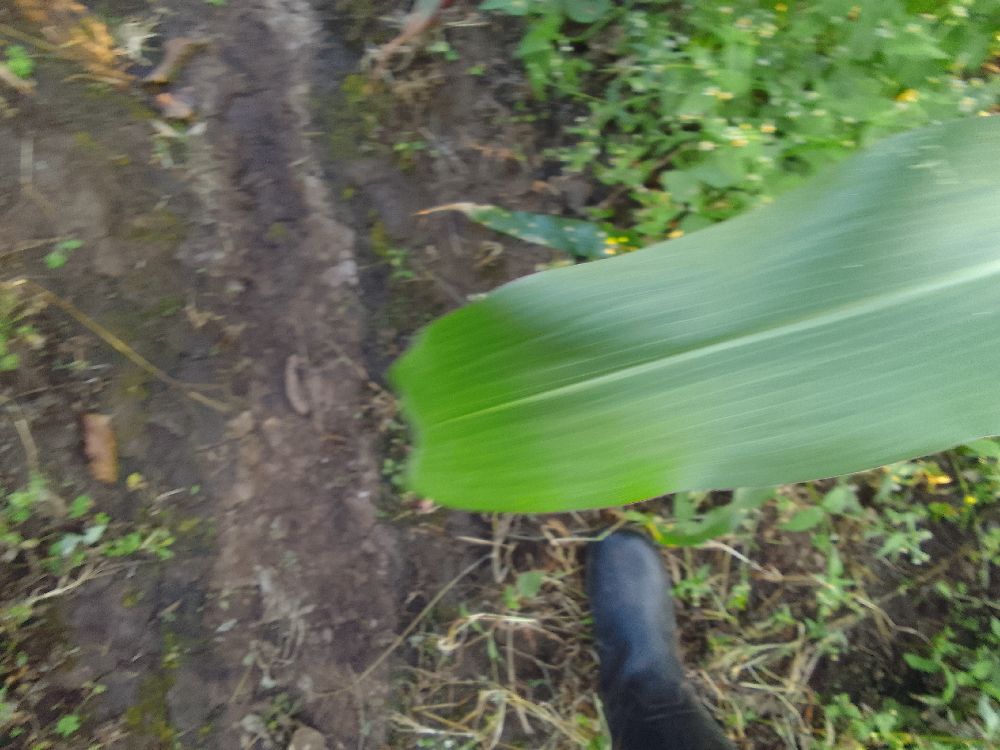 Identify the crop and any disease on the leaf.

maize, healthy
